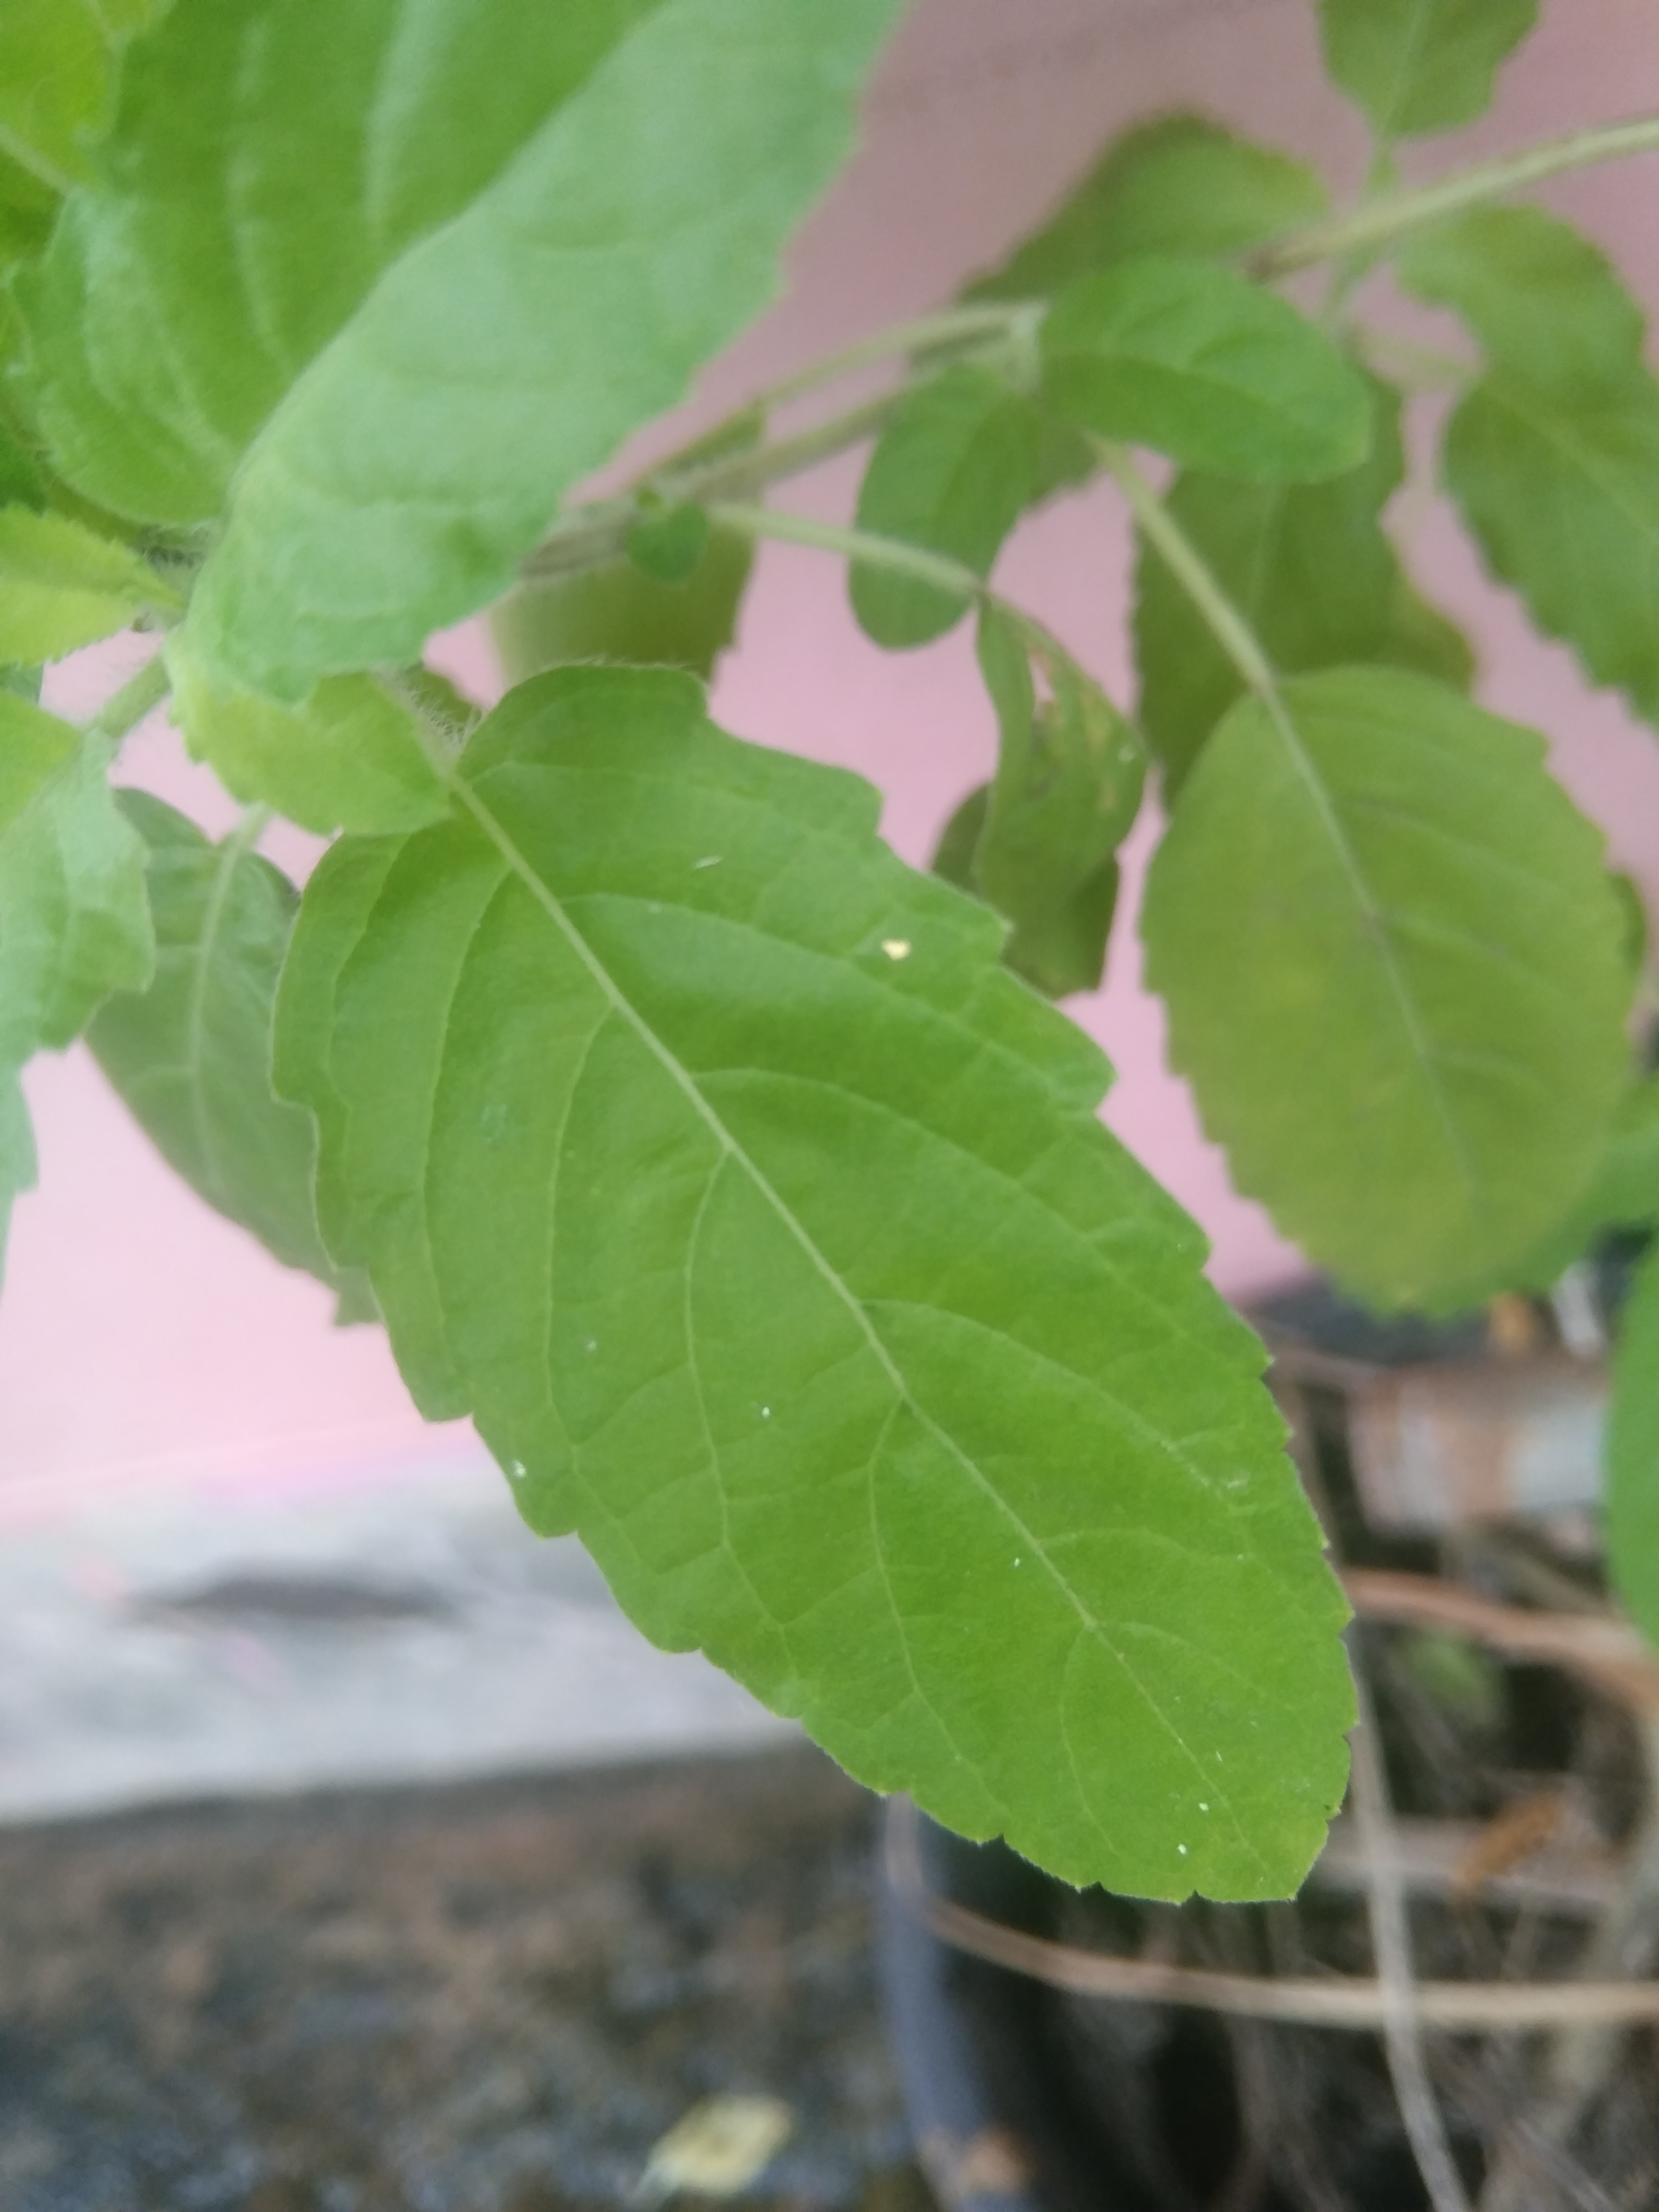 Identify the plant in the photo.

tulshi
